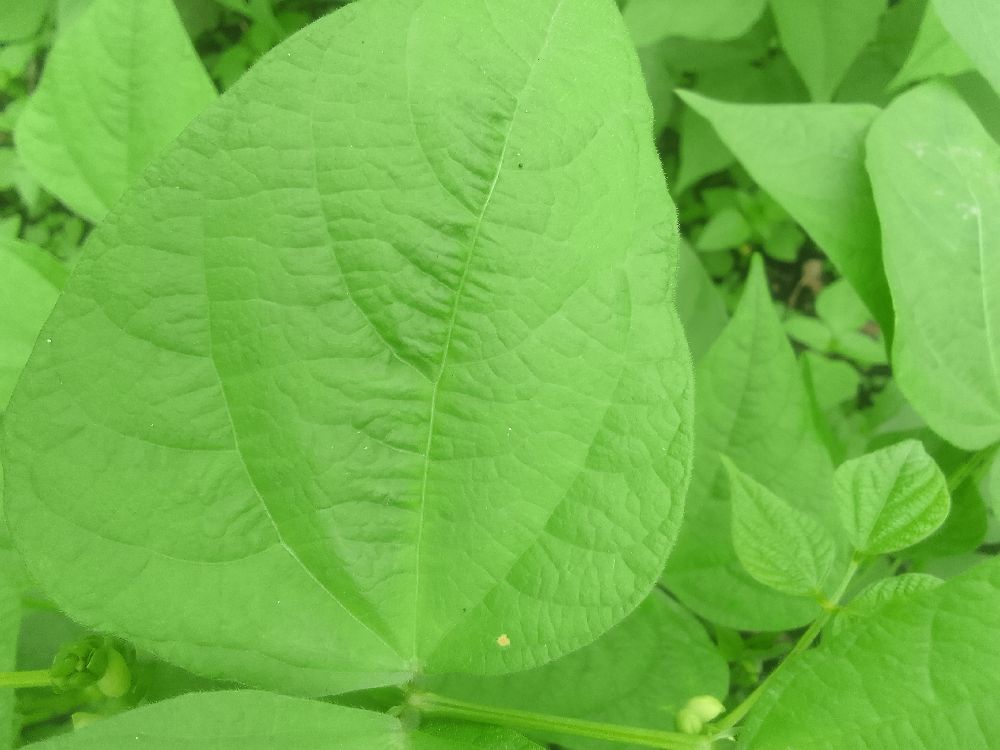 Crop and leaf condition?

common bean, healthy
